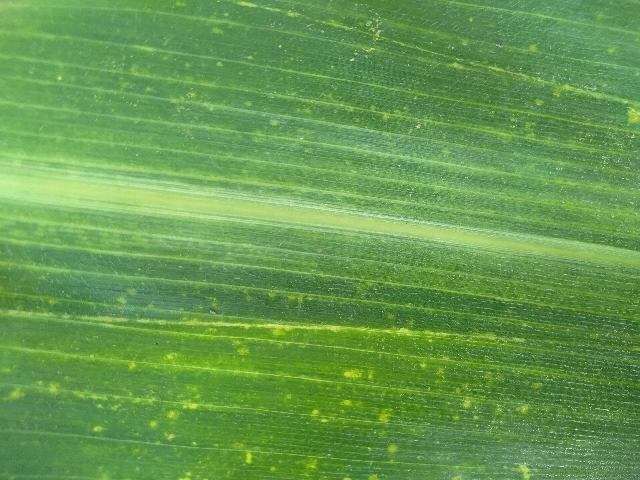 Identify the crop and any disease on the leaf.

maize, maize lethal necrosis
